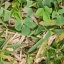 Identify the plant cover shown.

unstructured weed
